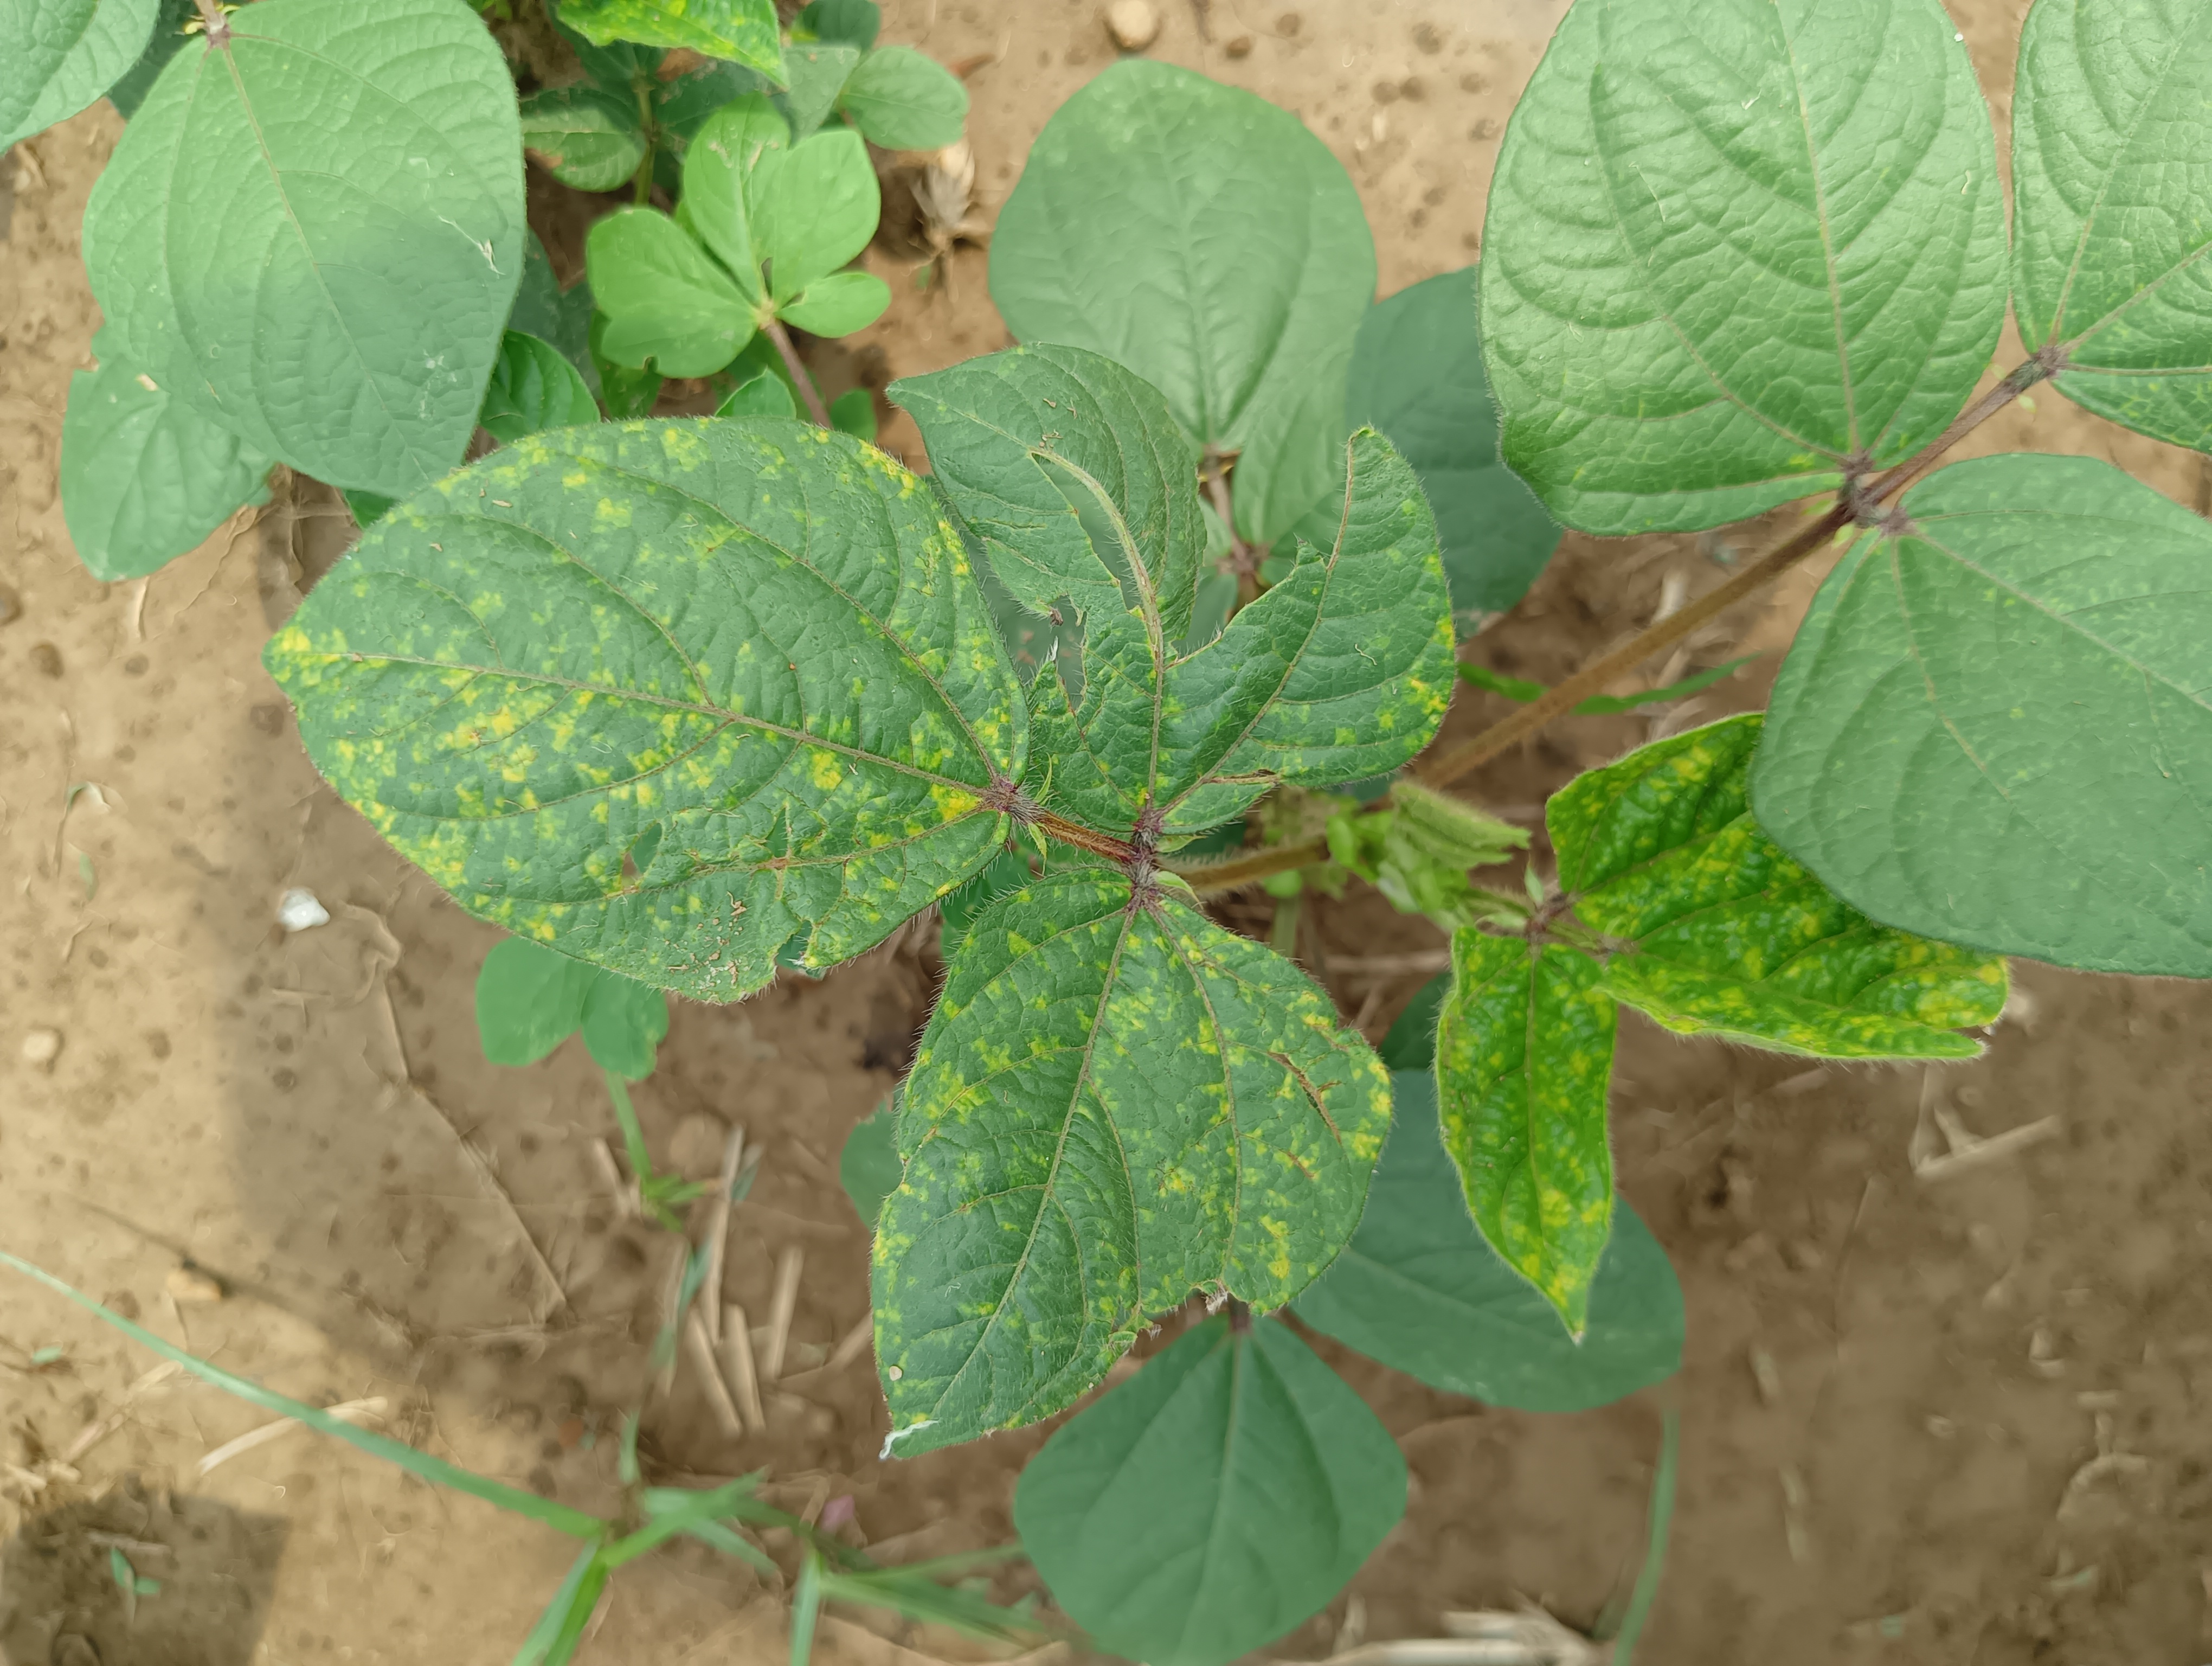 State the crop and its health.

mungbean, yellow mosaic
